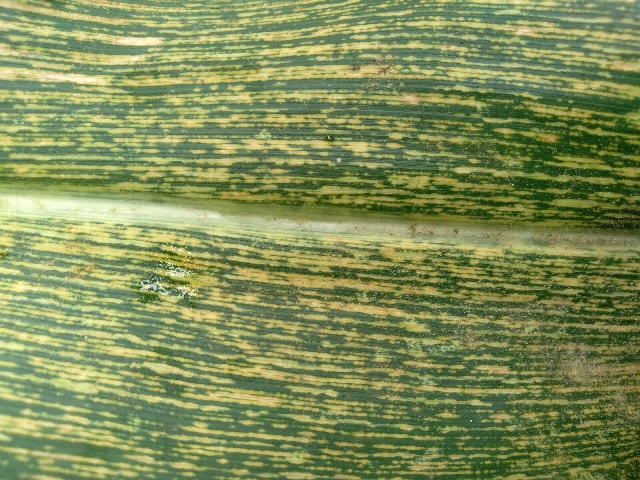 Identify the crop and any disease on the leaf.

maize, maize streak virus
